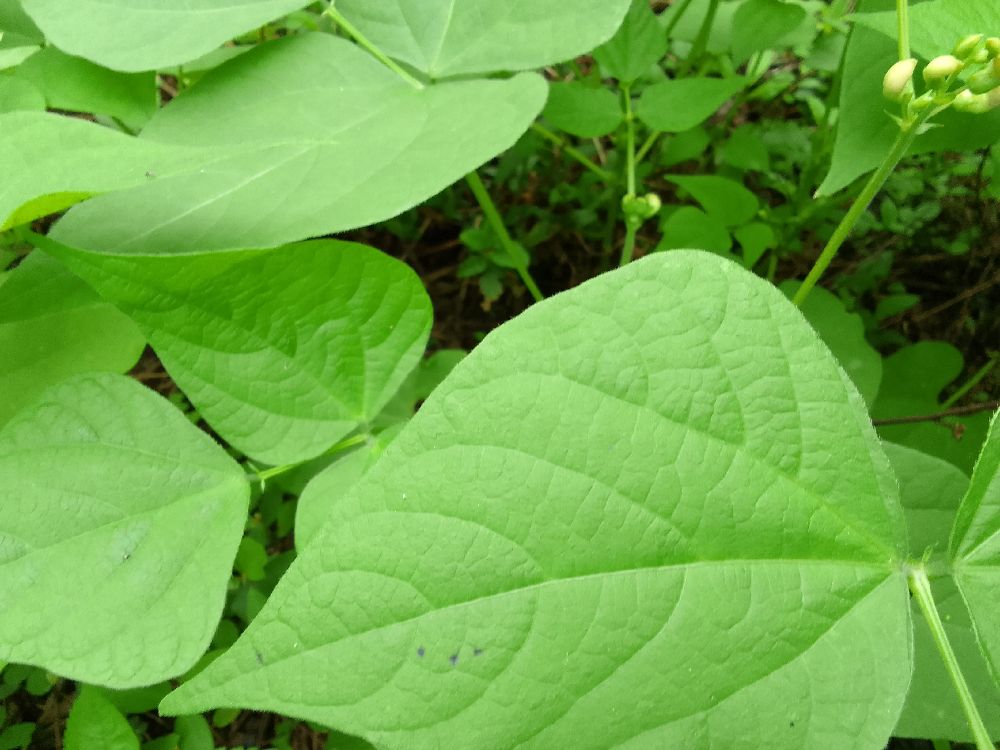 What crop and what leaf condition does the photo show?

common bean, healthy
